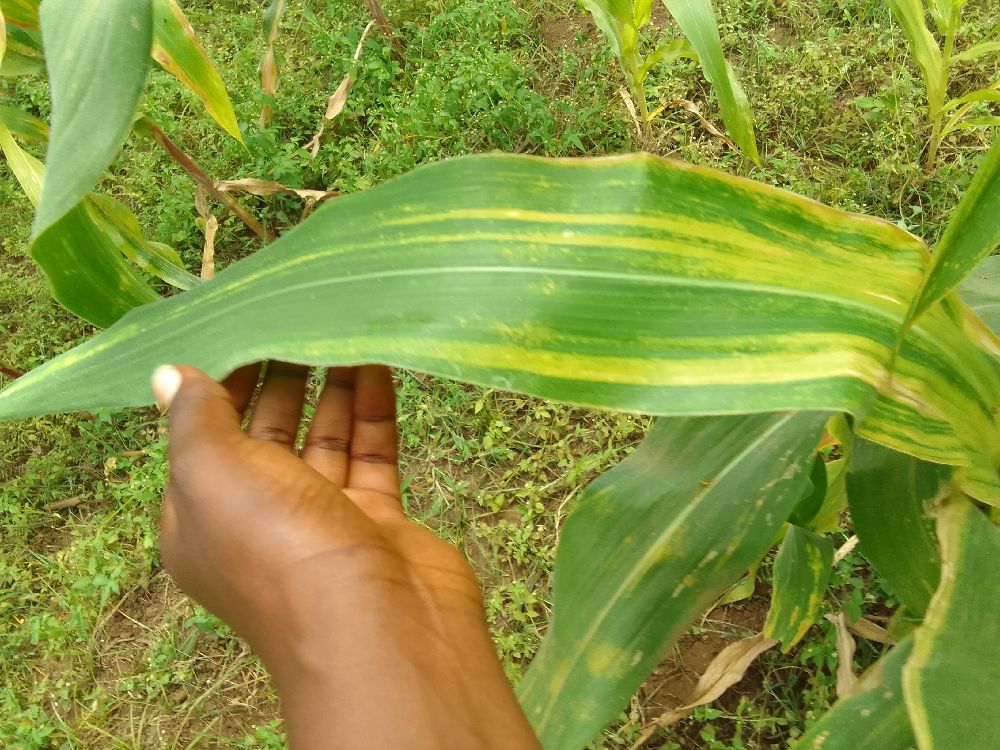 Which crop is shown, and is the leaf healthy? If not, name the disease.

maize, maize lethal necrosis
